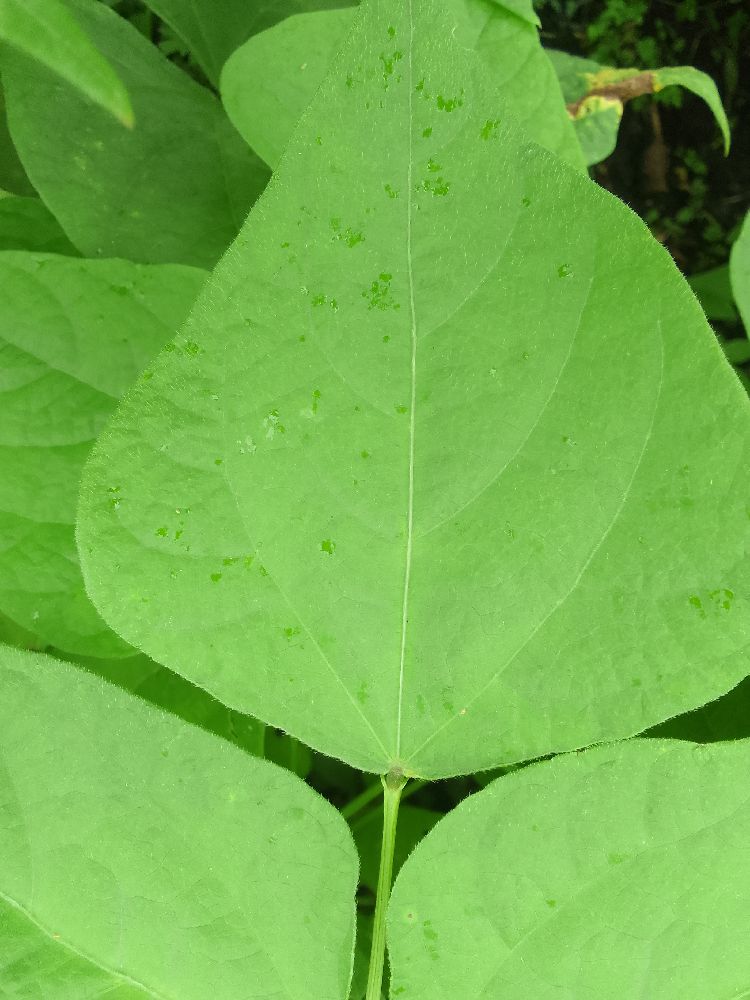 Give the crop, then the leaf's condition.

common bean, healthy
